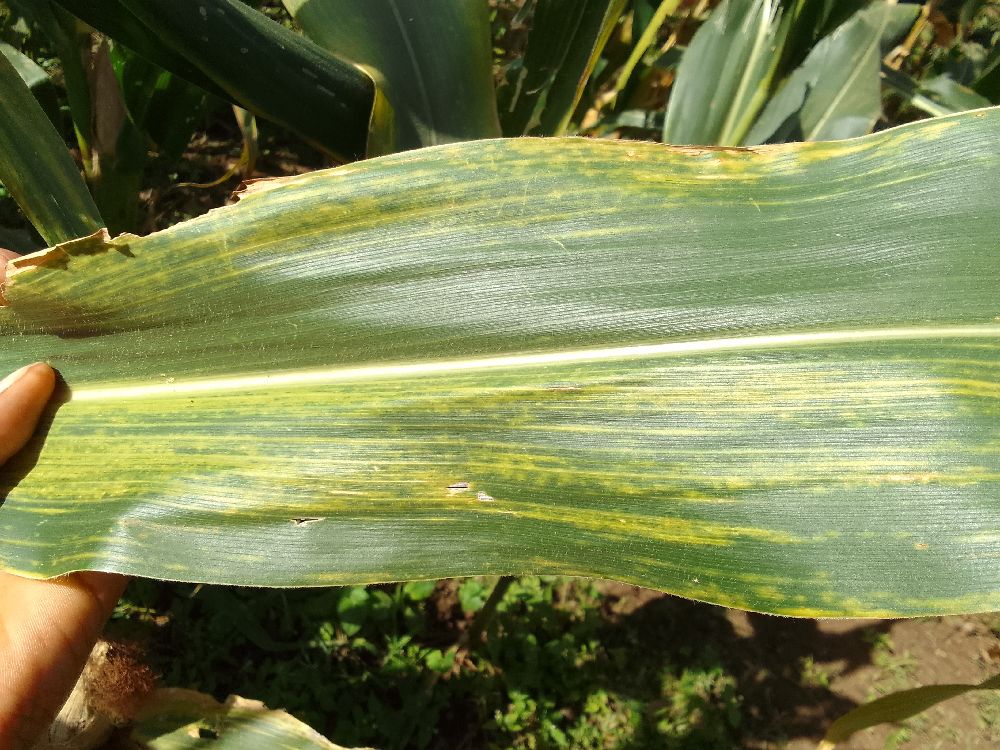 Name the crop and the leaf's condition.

maize, maize lethal necrosis
